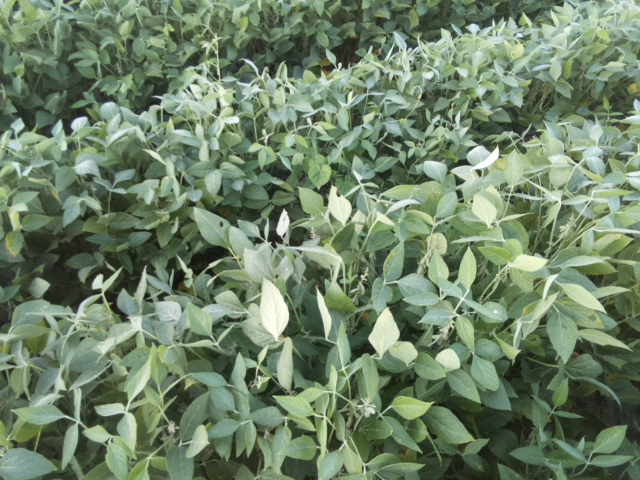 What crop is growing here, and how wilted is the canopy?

soybean, leaves with no wilting
